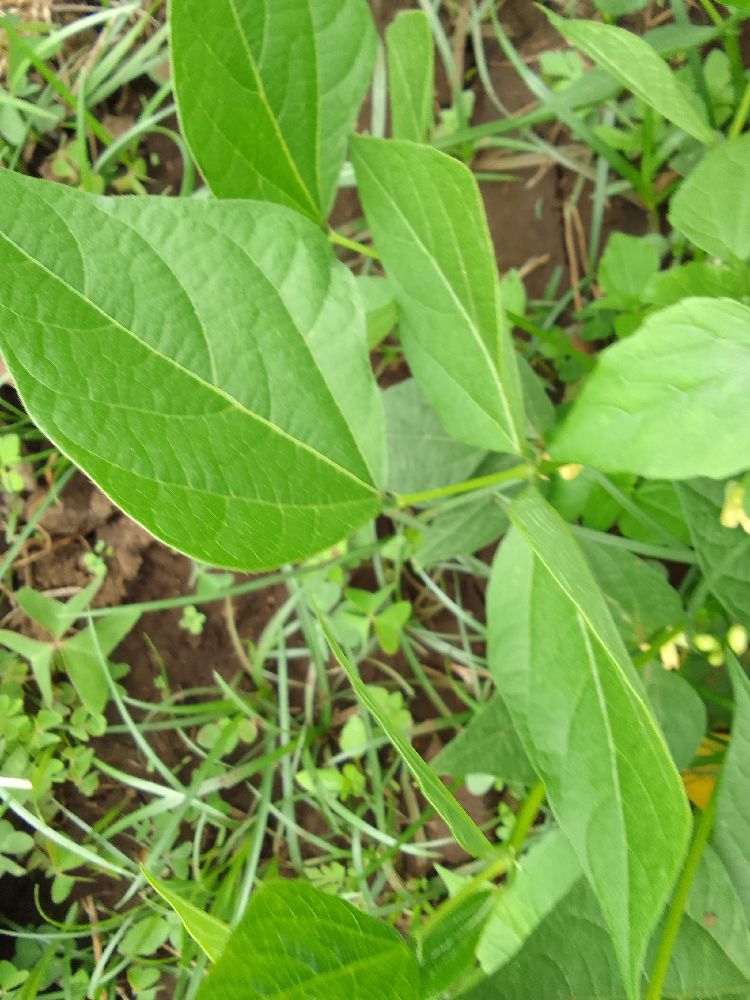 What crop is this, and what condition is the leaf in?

common bean, healthy
